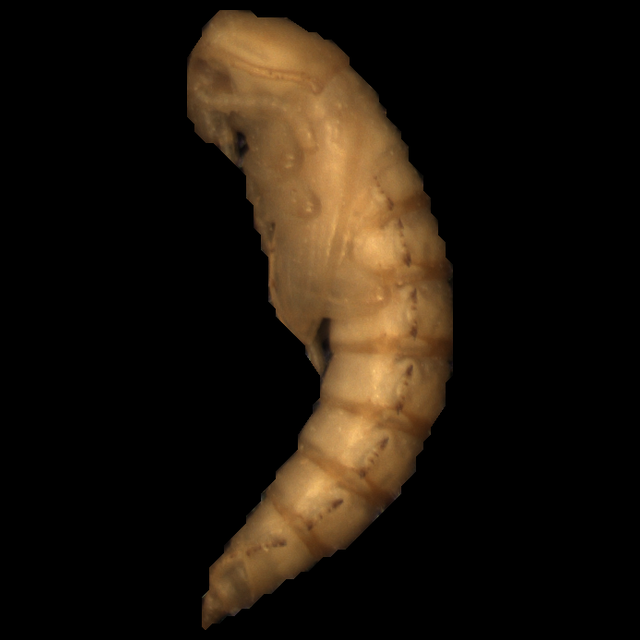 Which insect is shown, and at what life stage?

mealworm pupa
